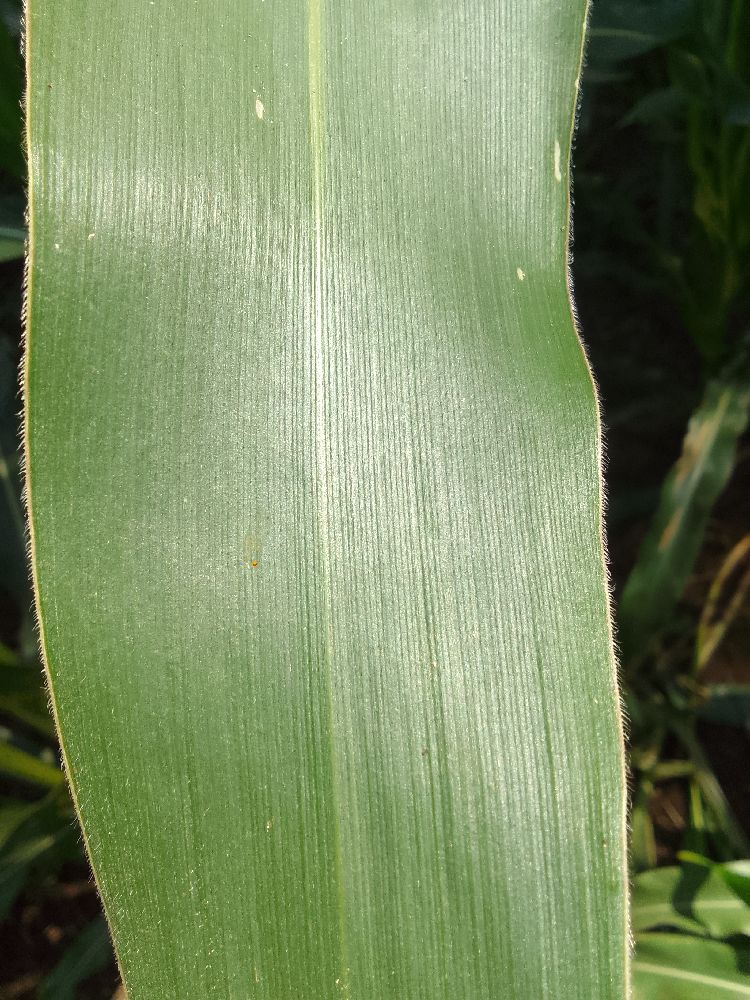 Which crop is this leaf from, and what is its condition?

maize, healthy
